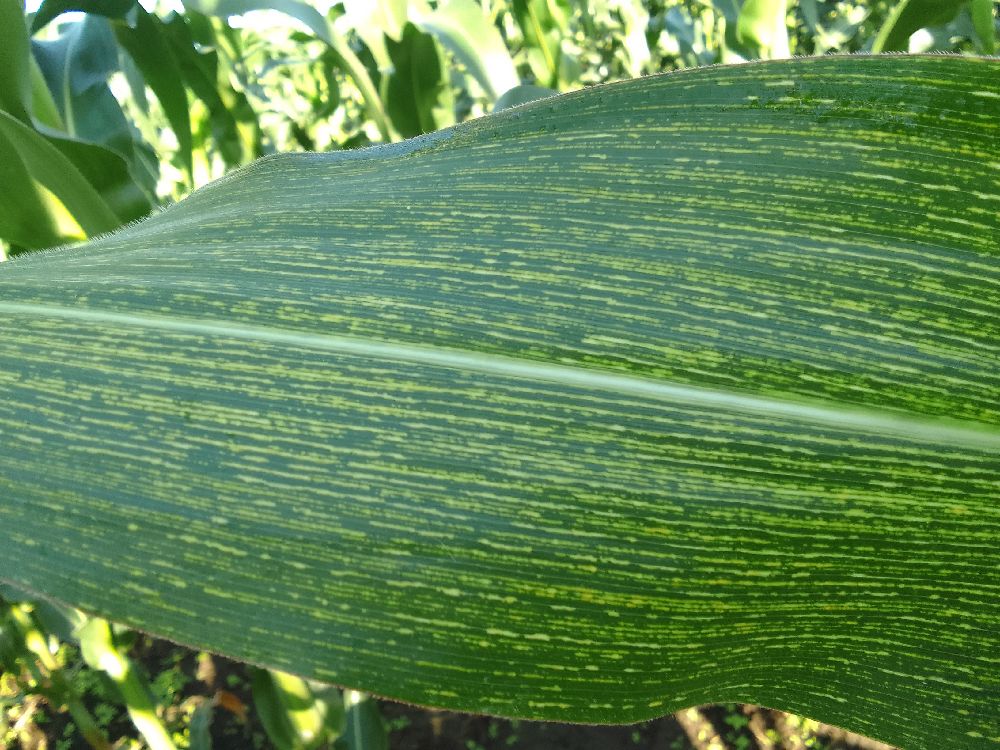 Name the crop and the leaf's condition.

maize, maize streak virus
